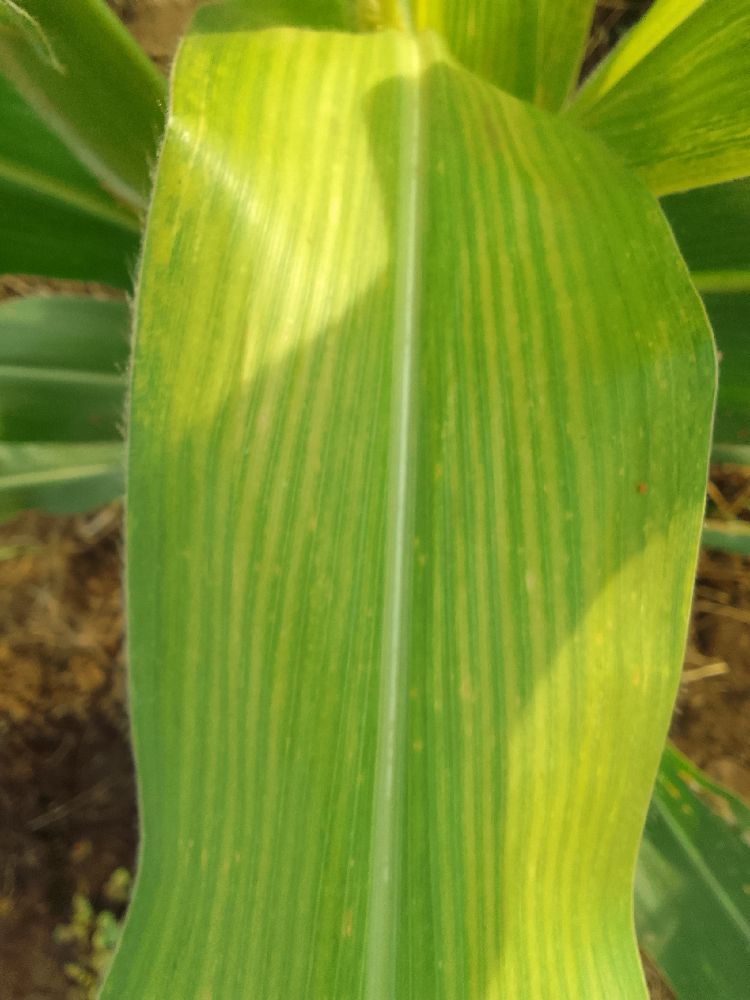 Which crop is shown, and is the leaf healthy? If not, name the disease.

maize, maize lethal necrosis
